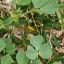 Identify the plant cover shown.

unstructured weed
